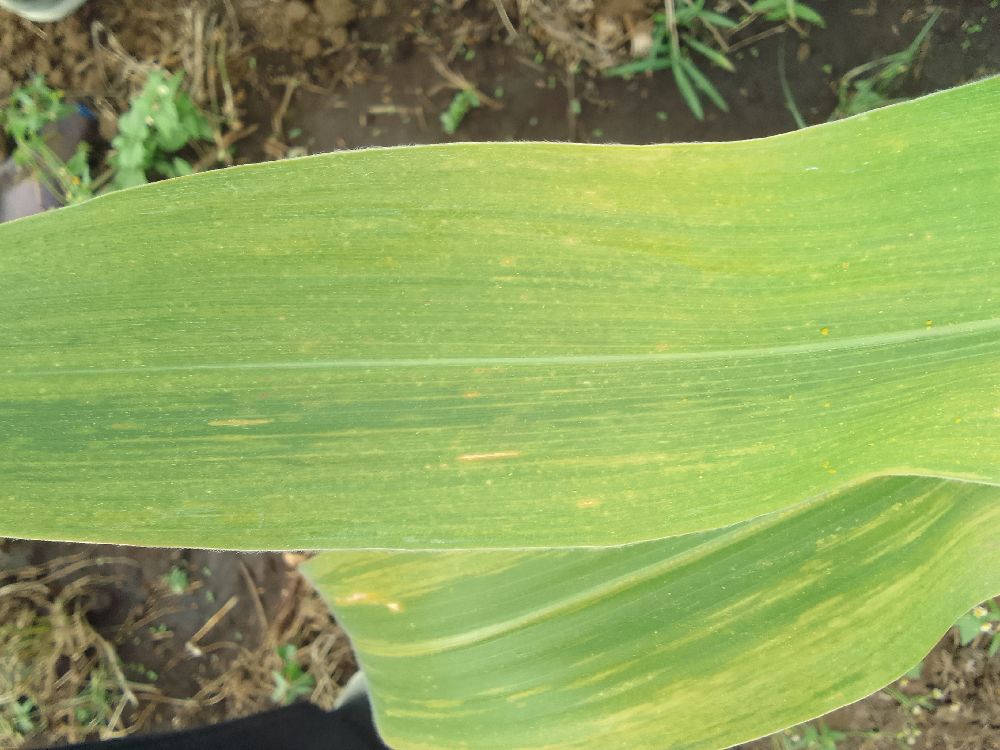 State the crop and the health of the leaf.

maize, maize lethal necrosis
